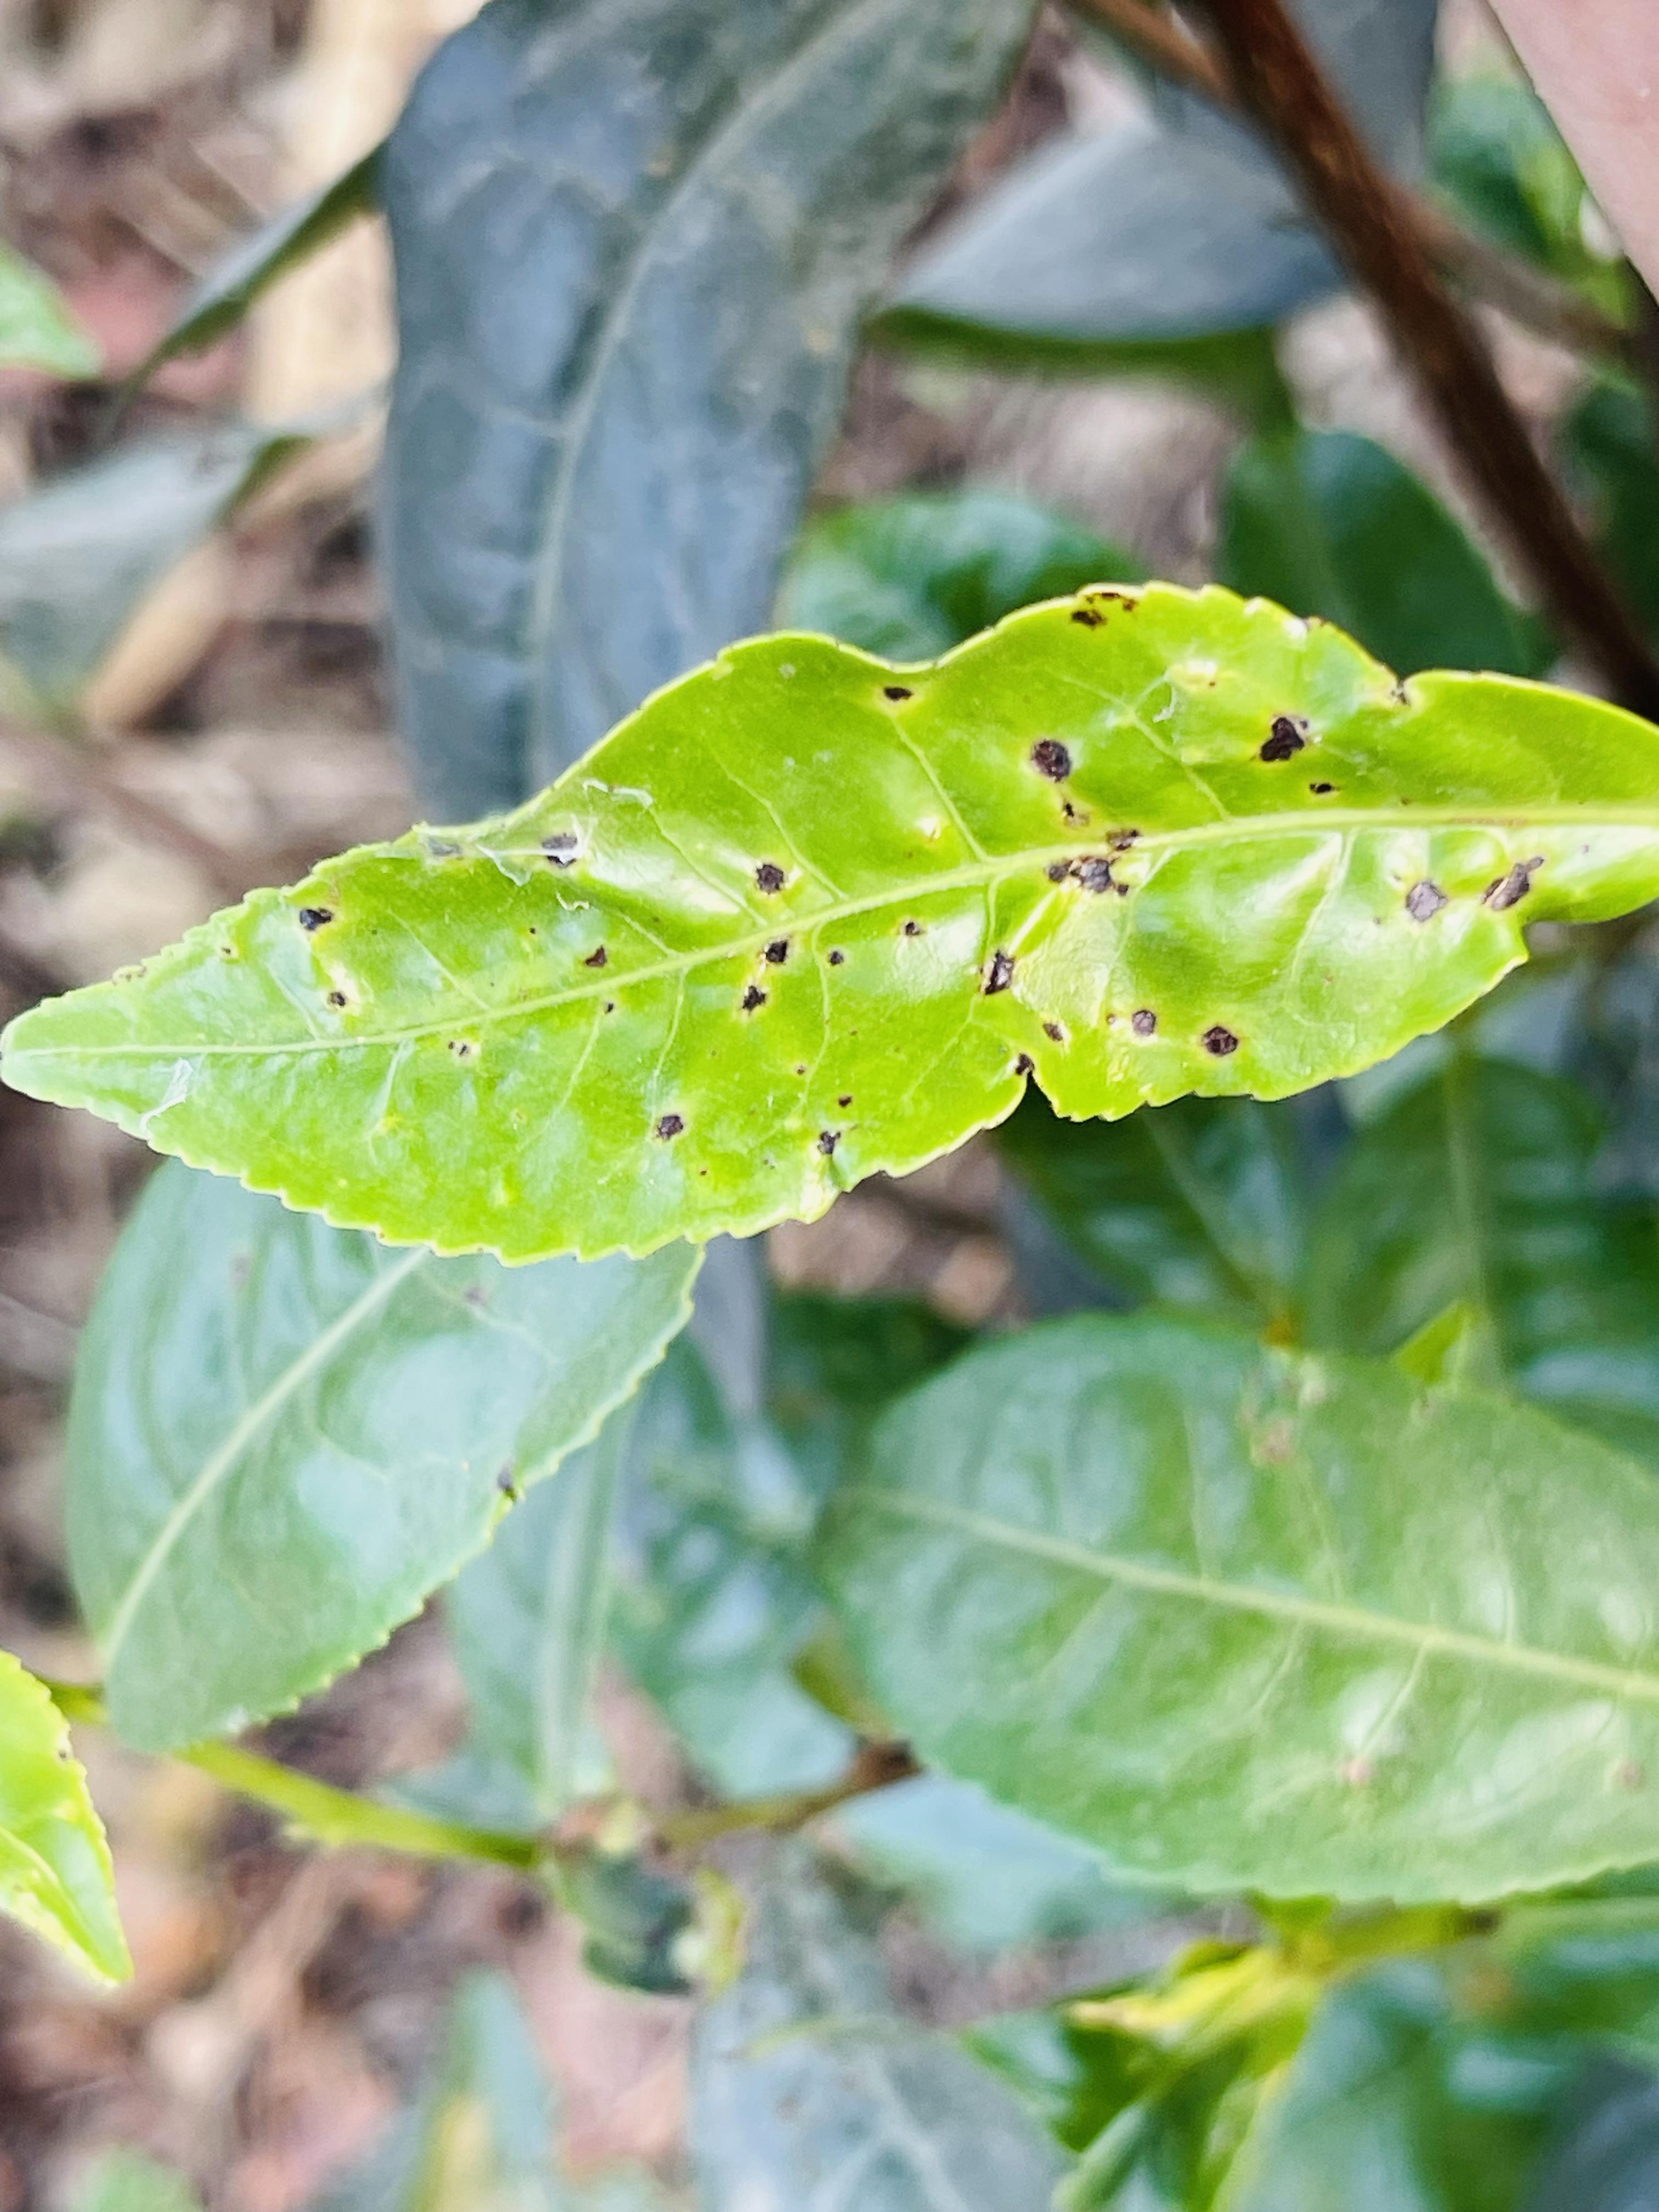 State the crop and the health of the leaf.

tea, helopeltis
